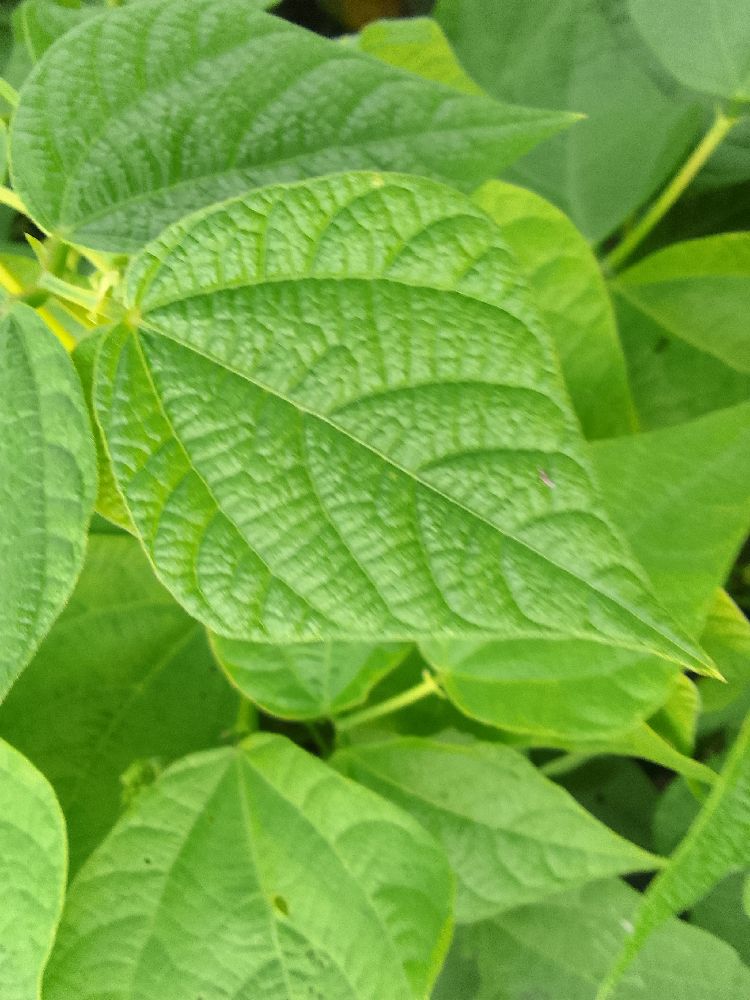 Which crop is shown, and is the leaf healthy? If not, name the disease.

common bean, healthy
